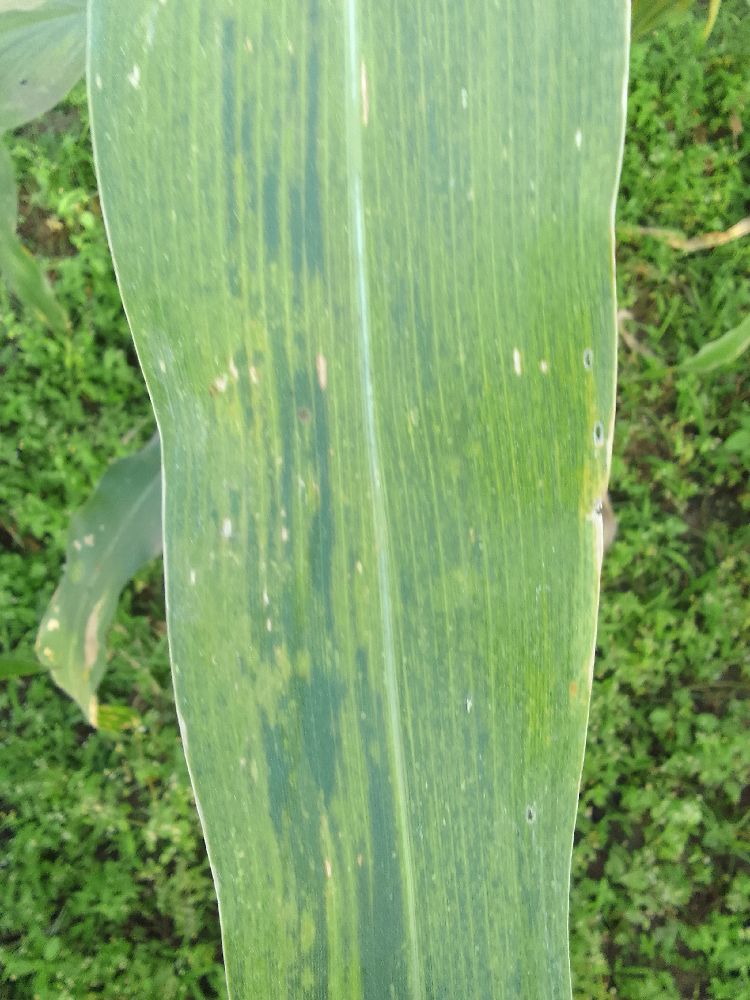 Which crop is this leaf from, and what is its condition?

maize, maize lethal necrosis
